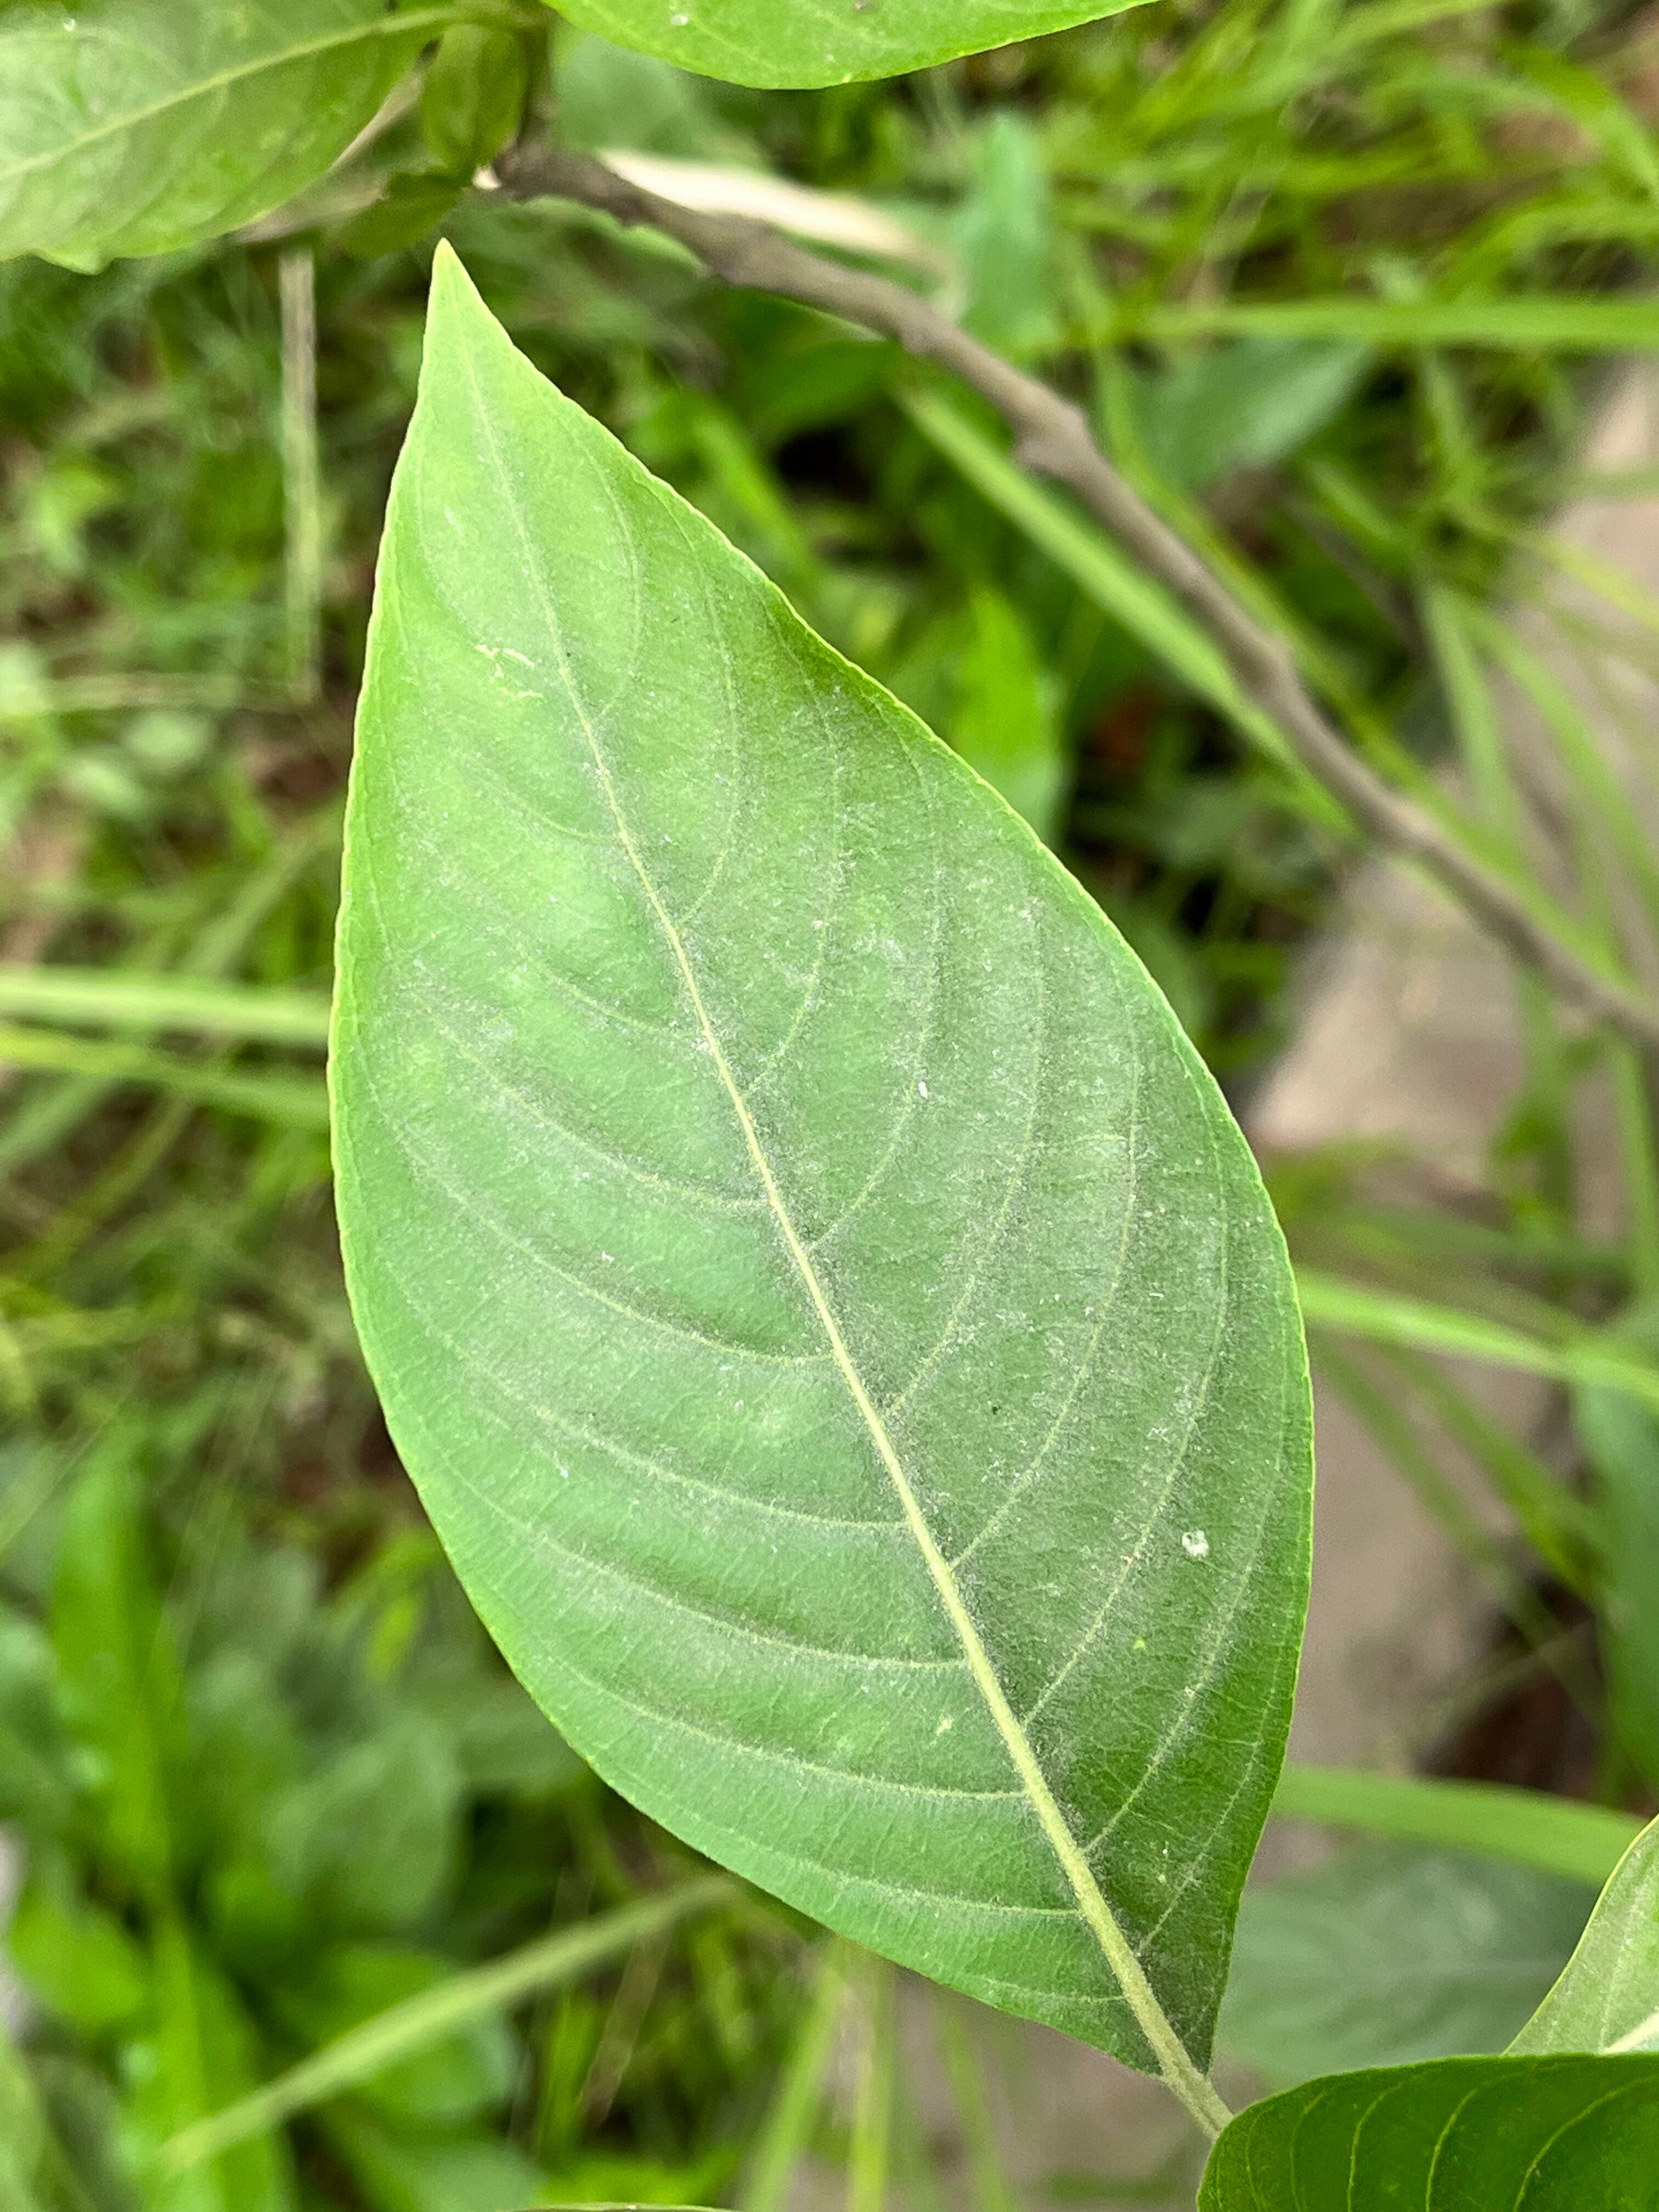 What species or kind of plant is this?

vasaka
